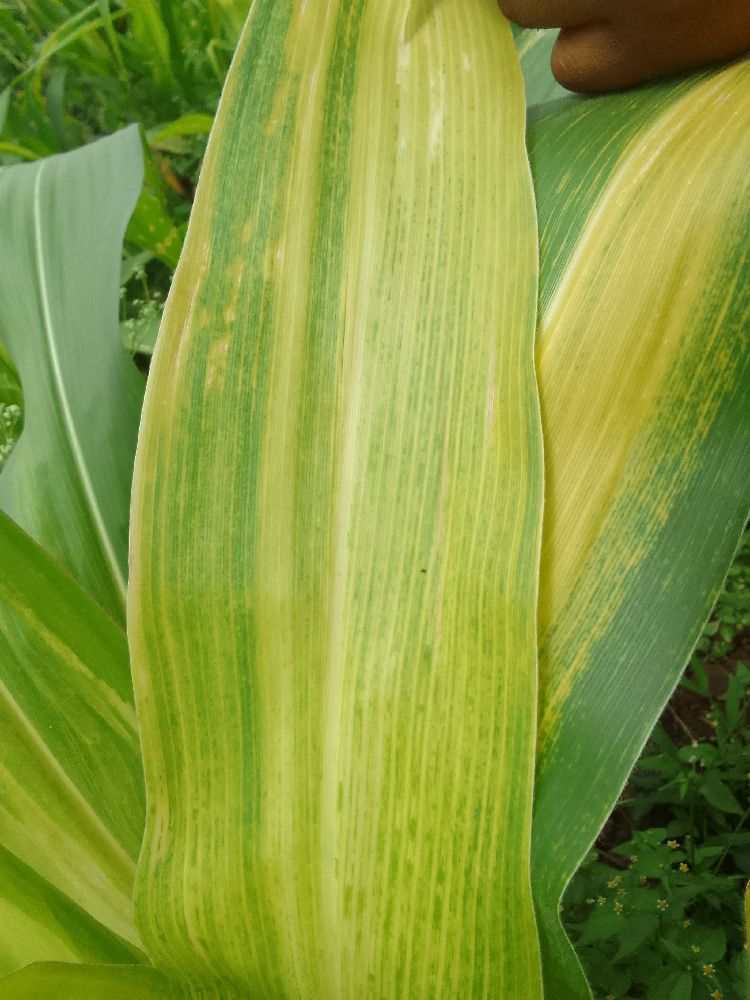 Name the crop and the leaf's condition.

maize, maize lethal necrosis
